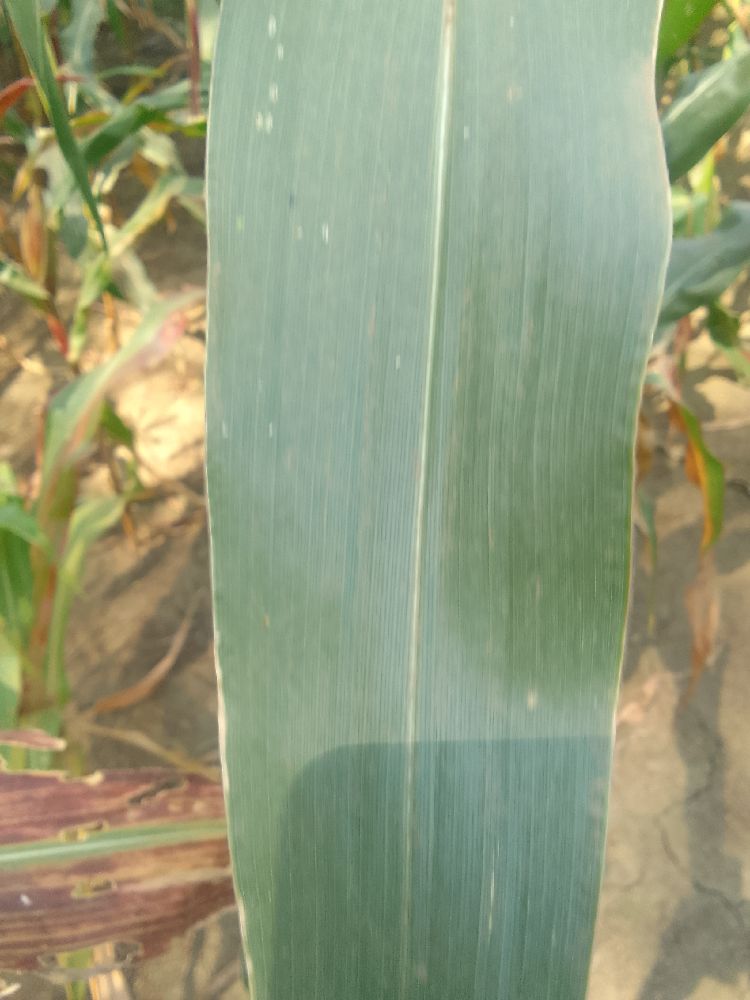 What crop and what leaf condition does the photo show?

maize, healthy
